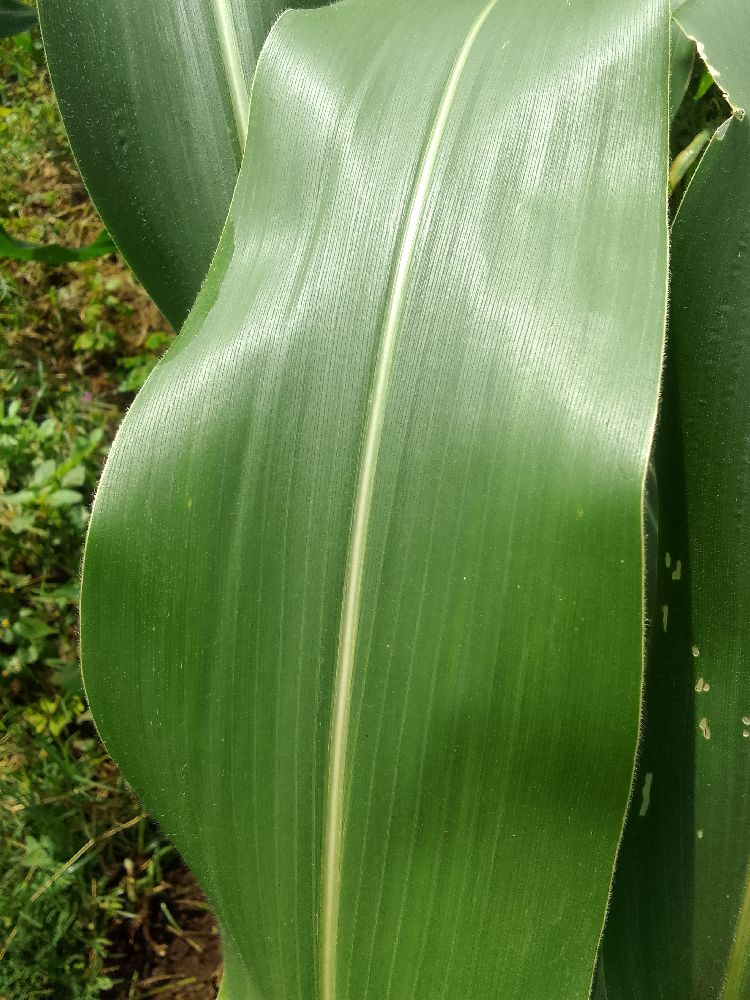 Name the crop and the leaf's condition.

maize, healthy
